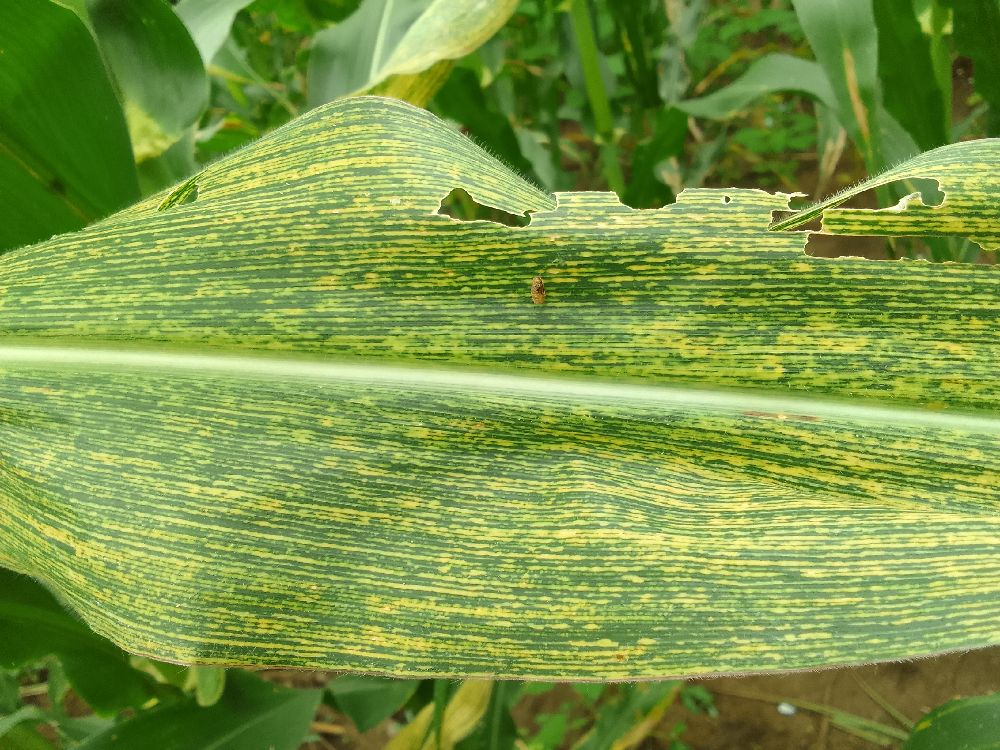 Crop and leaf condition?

maize, maize streak virus
